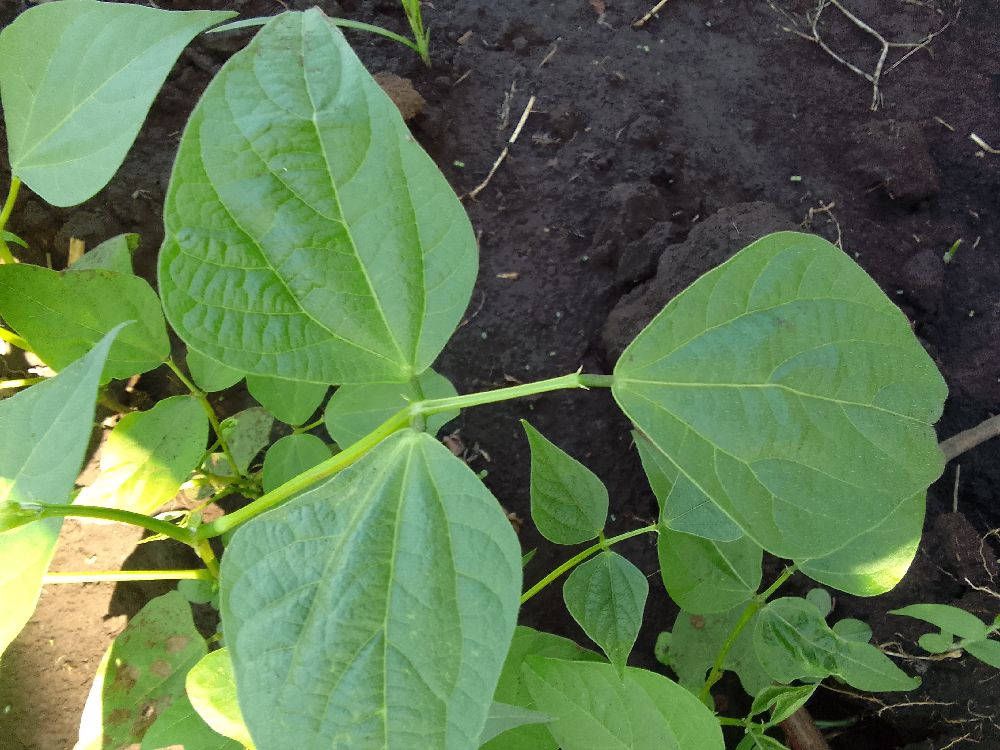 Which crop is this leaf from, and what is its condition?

common bean, healthy
